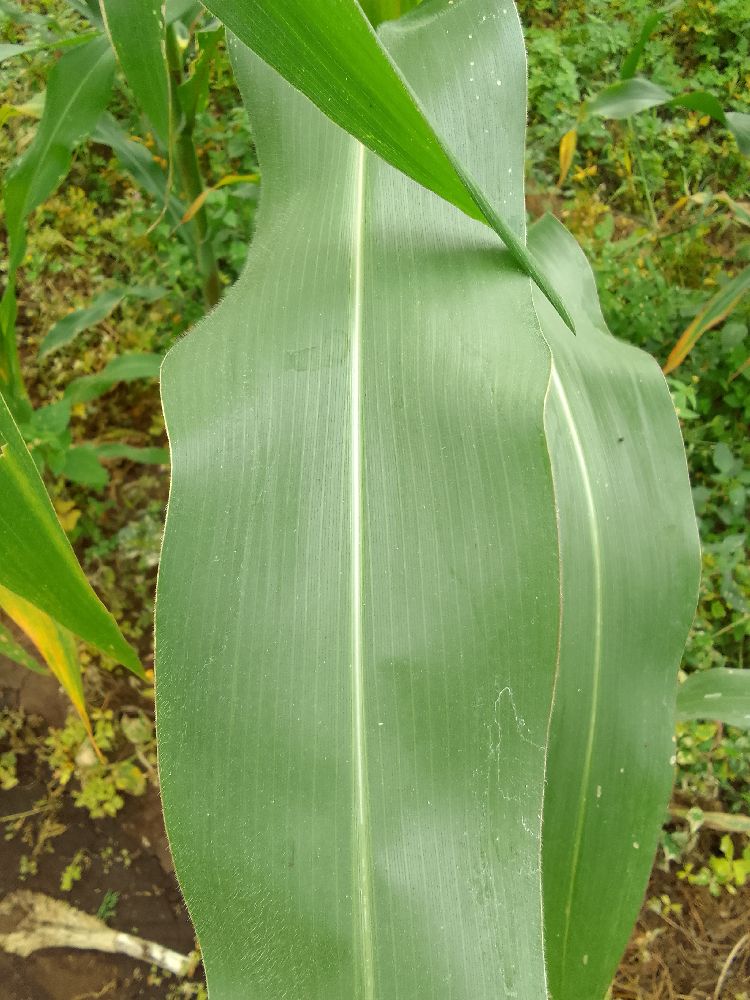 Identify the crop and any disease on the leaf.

maize, healthy
